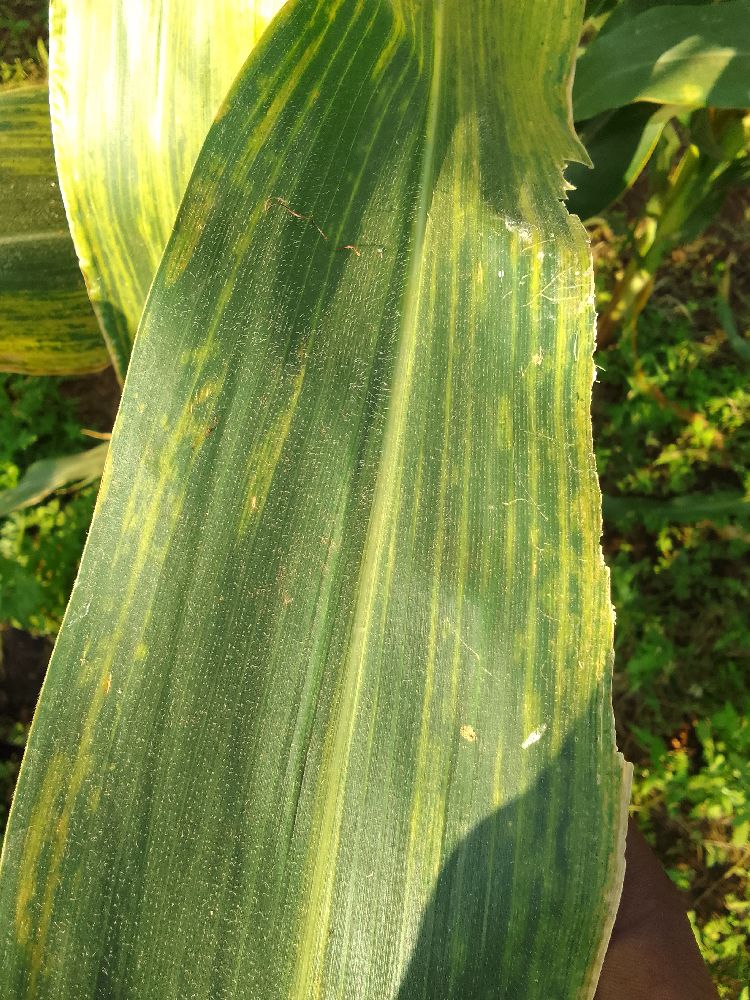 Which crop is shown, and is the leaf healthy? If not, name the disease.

maize, maize lethal necrosis
